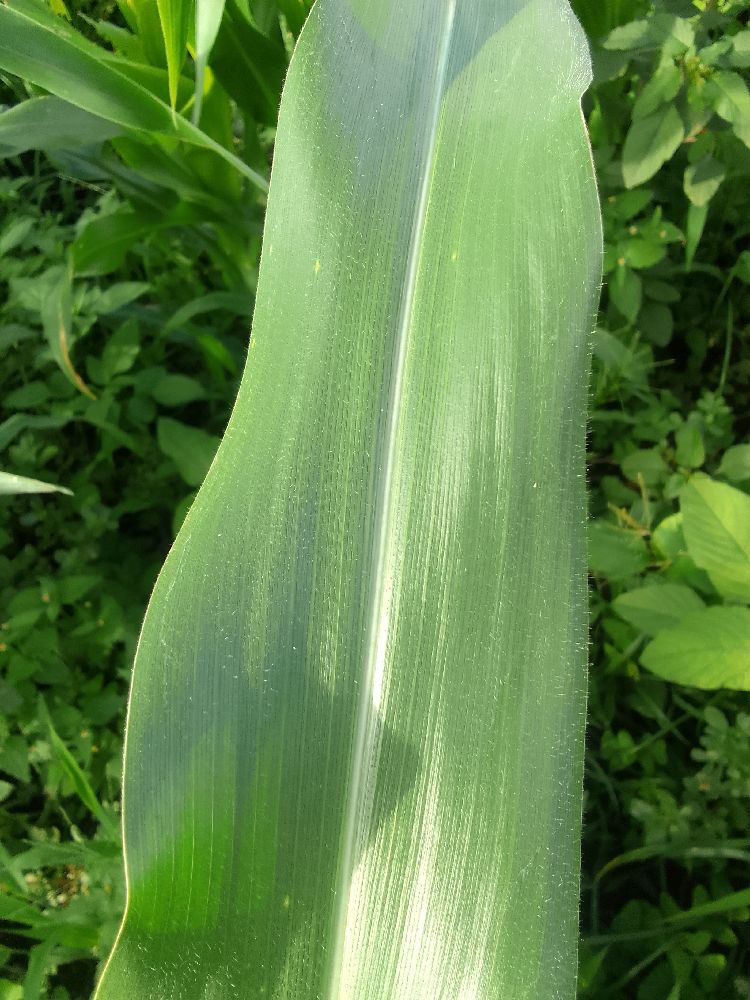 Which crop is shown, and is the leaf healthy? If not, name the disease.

maize, healthy
